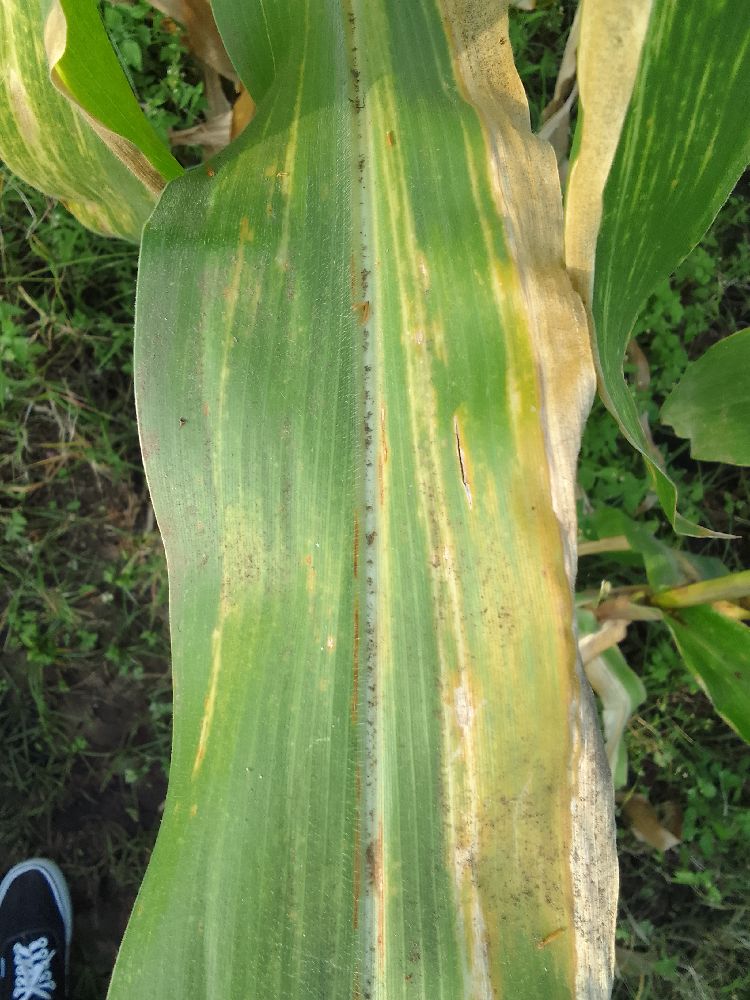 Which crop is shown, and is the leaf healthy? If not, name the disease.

maize, maize lethal necrosis
